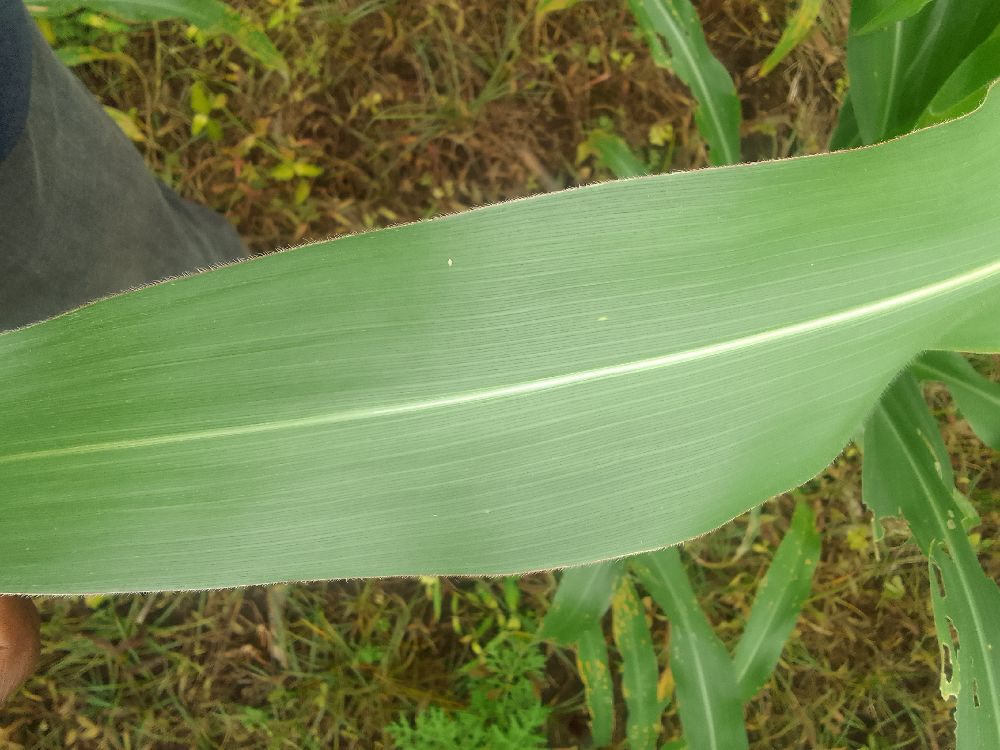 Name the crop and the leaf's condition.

maize, healthy
